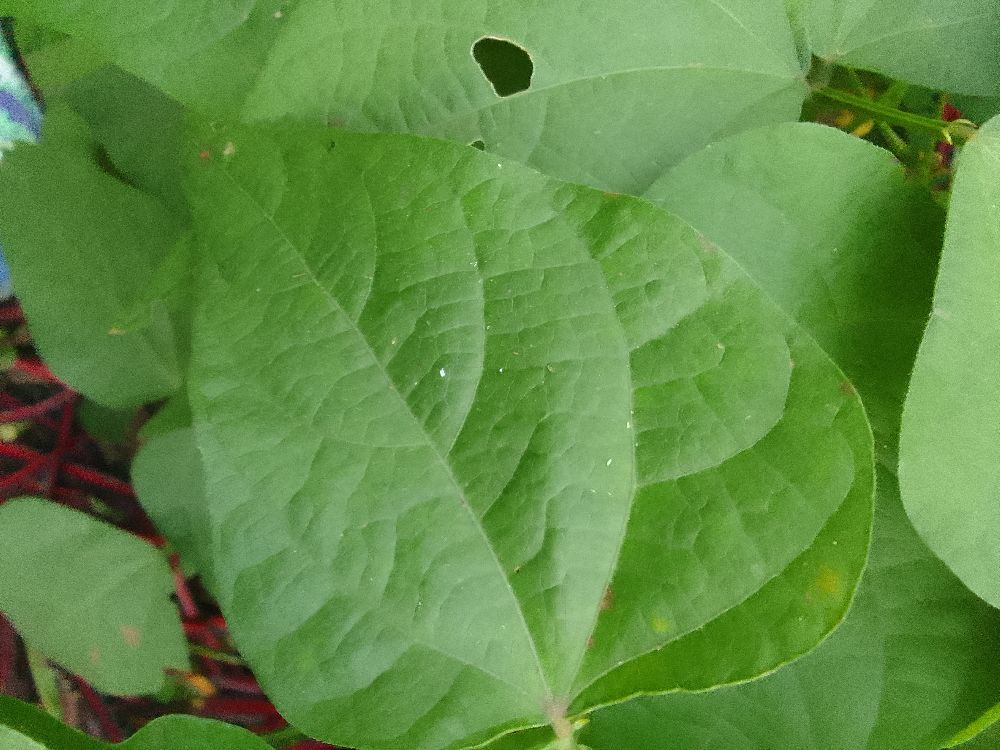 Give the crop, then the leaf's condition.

common bean, healthy
